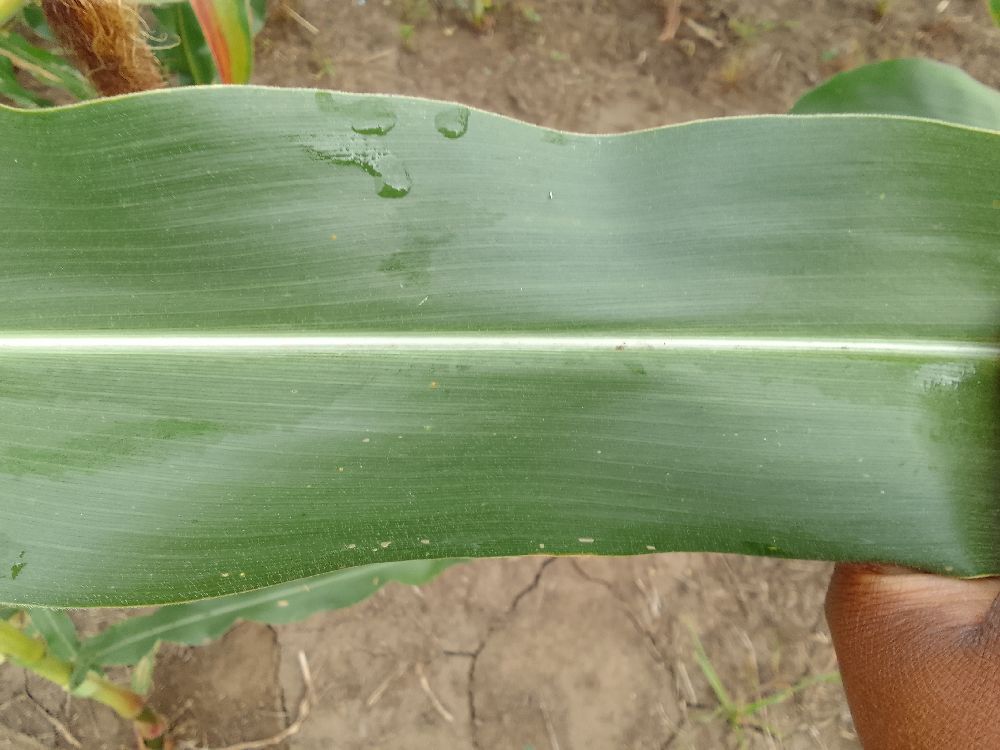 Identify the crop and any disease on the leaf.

maize, healthy
